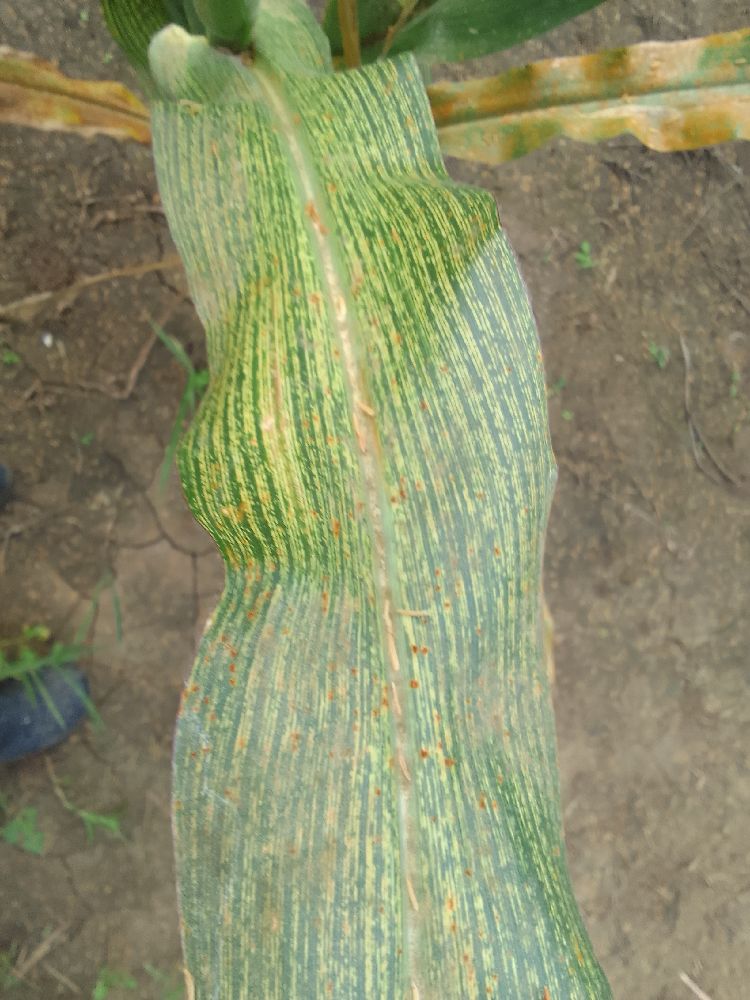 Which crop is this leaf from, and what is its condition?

maize, maize streak virus
